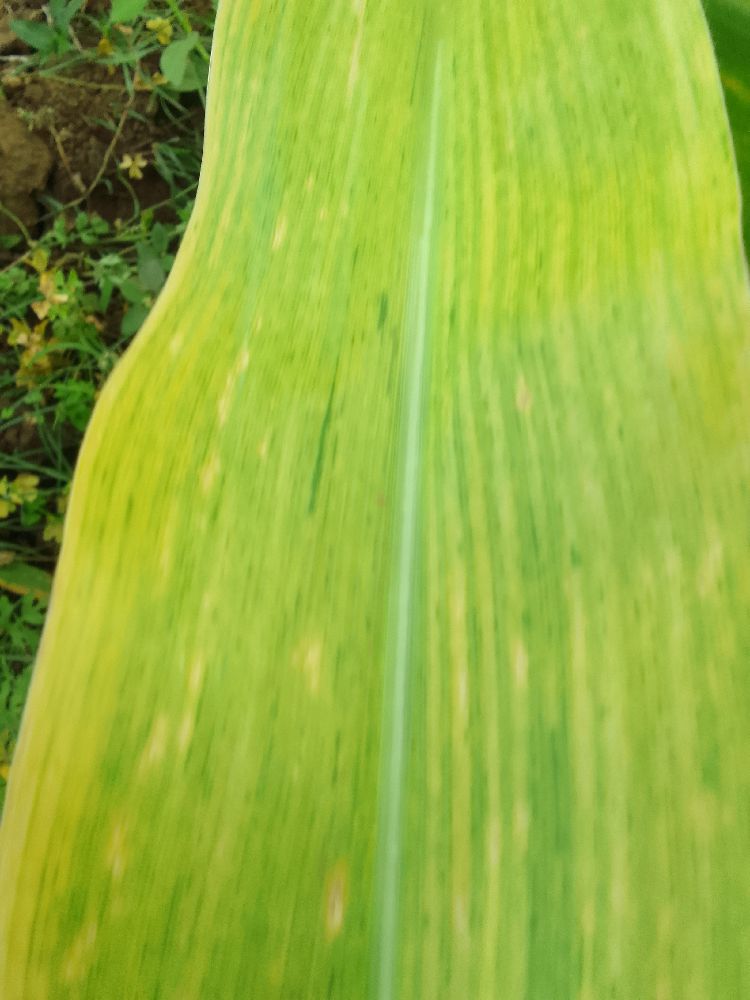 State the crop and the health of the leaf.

maize, maize lethal necrosis
